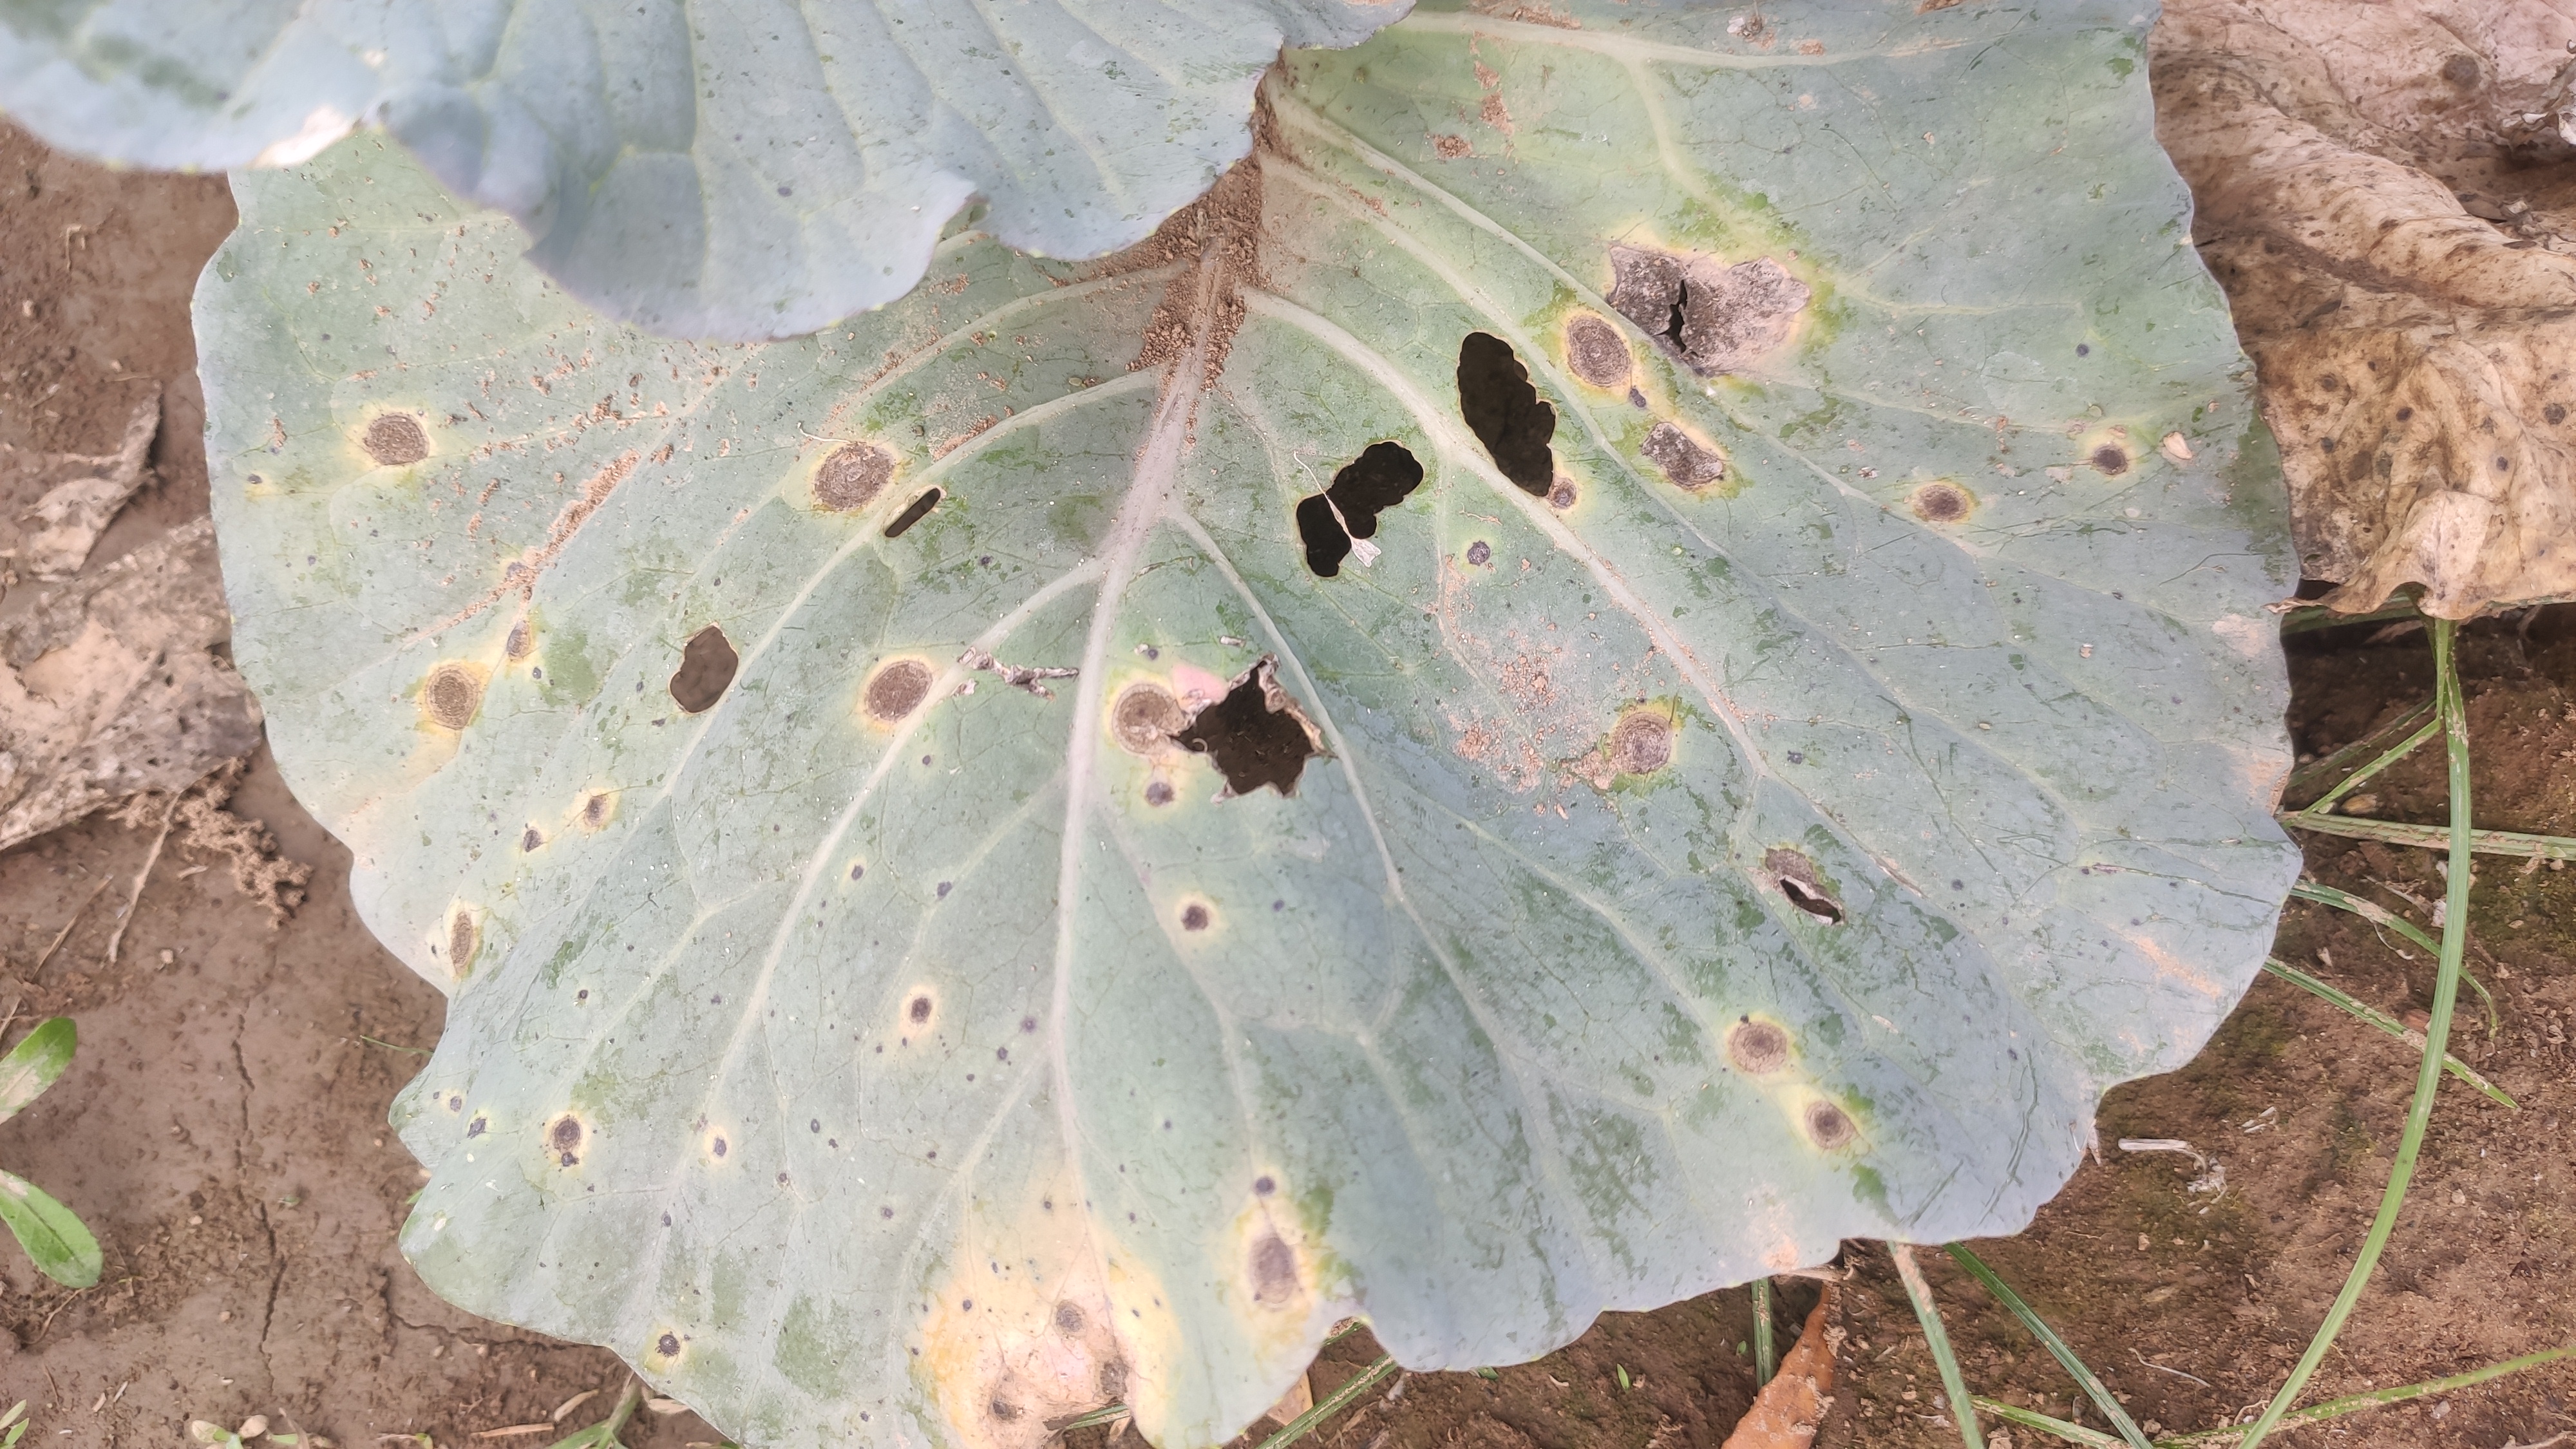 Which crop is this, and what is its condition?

cabbage, alternaria
